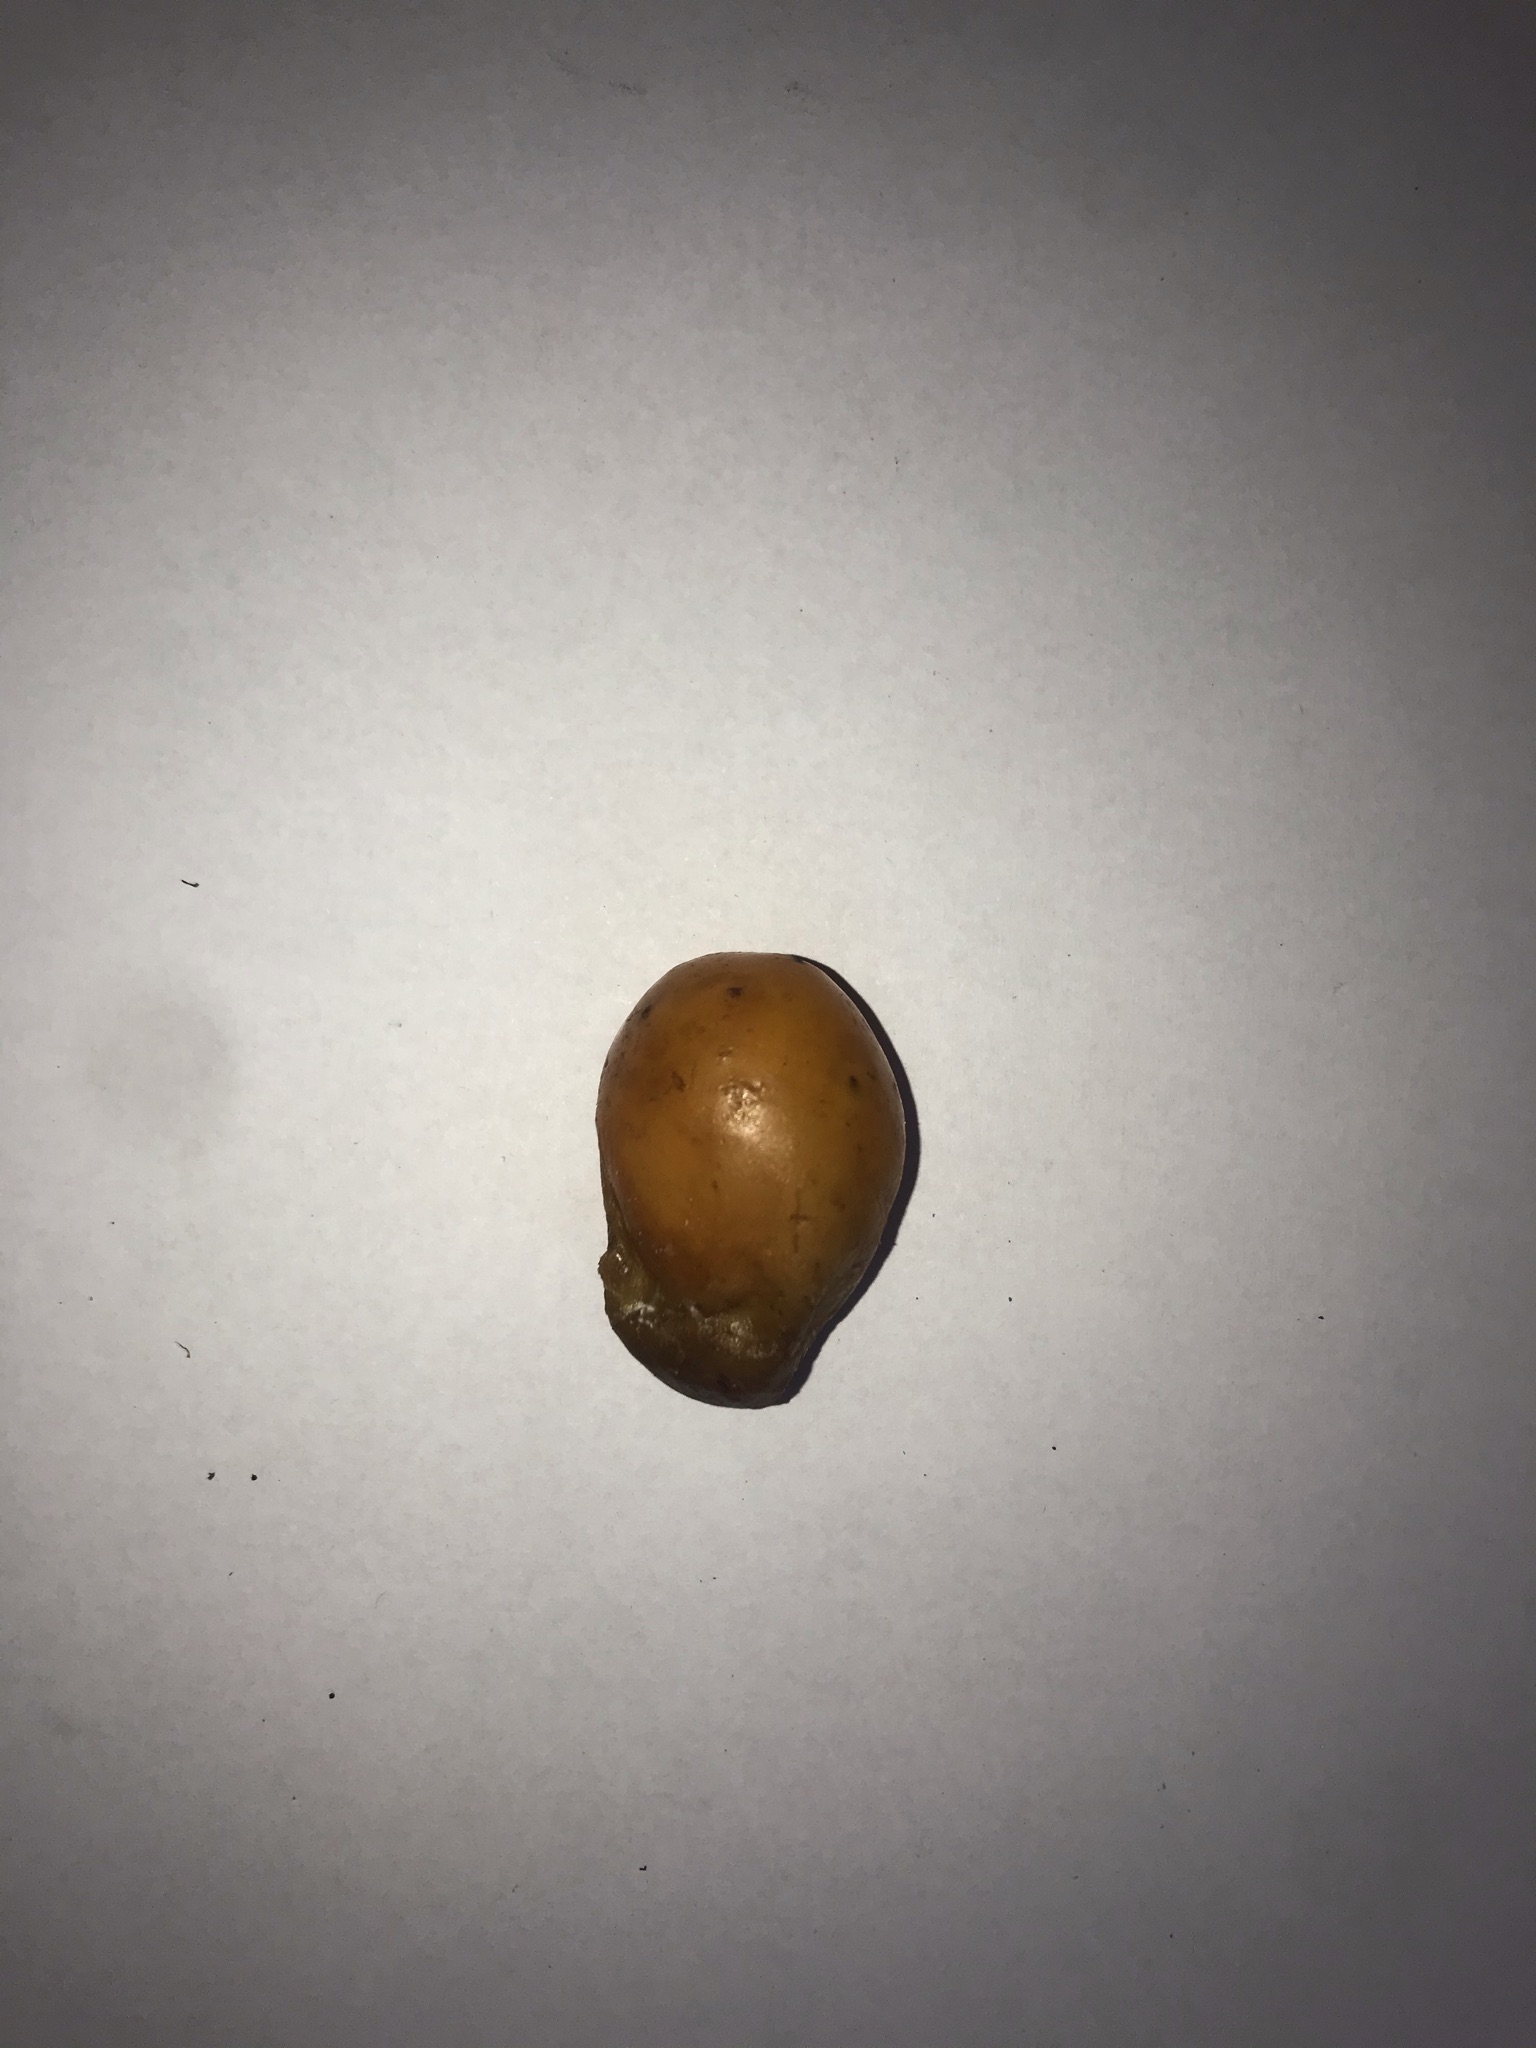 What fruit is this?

siriguela
